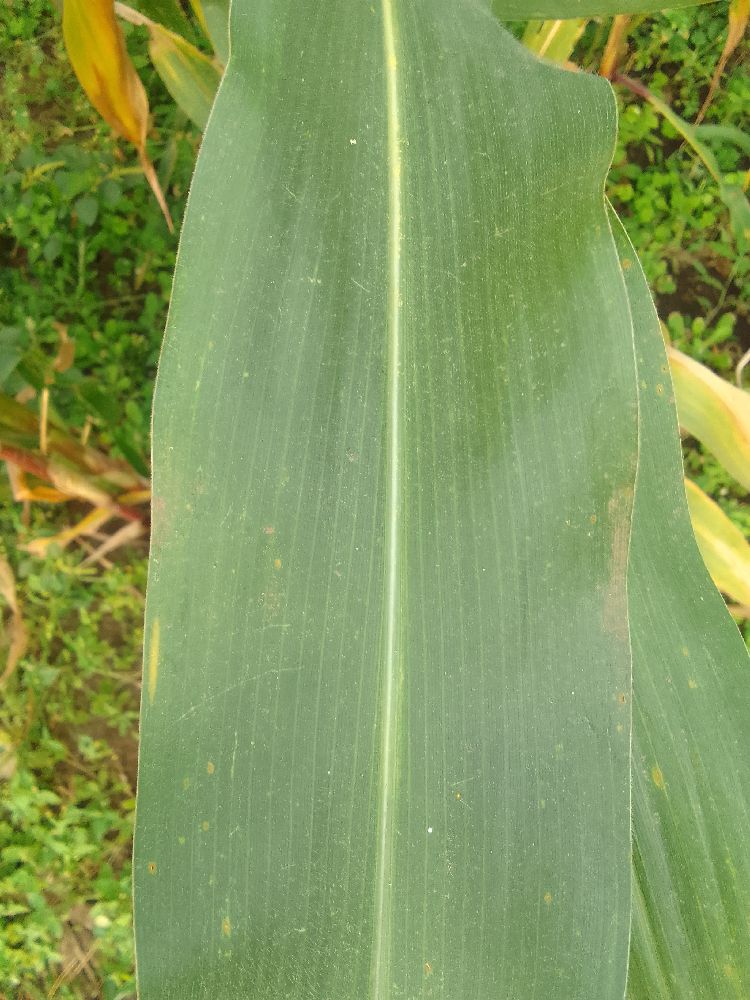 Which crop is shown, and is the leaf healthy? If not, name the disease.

maize, healthy
